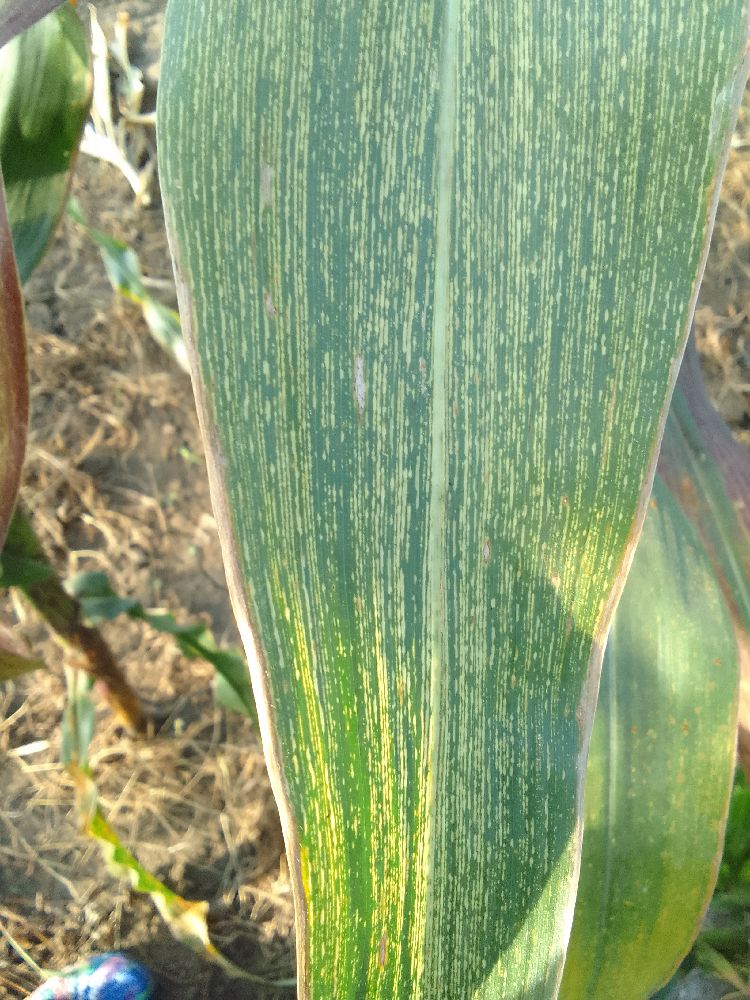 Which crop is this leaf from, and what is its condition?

maize, maize streak virus
